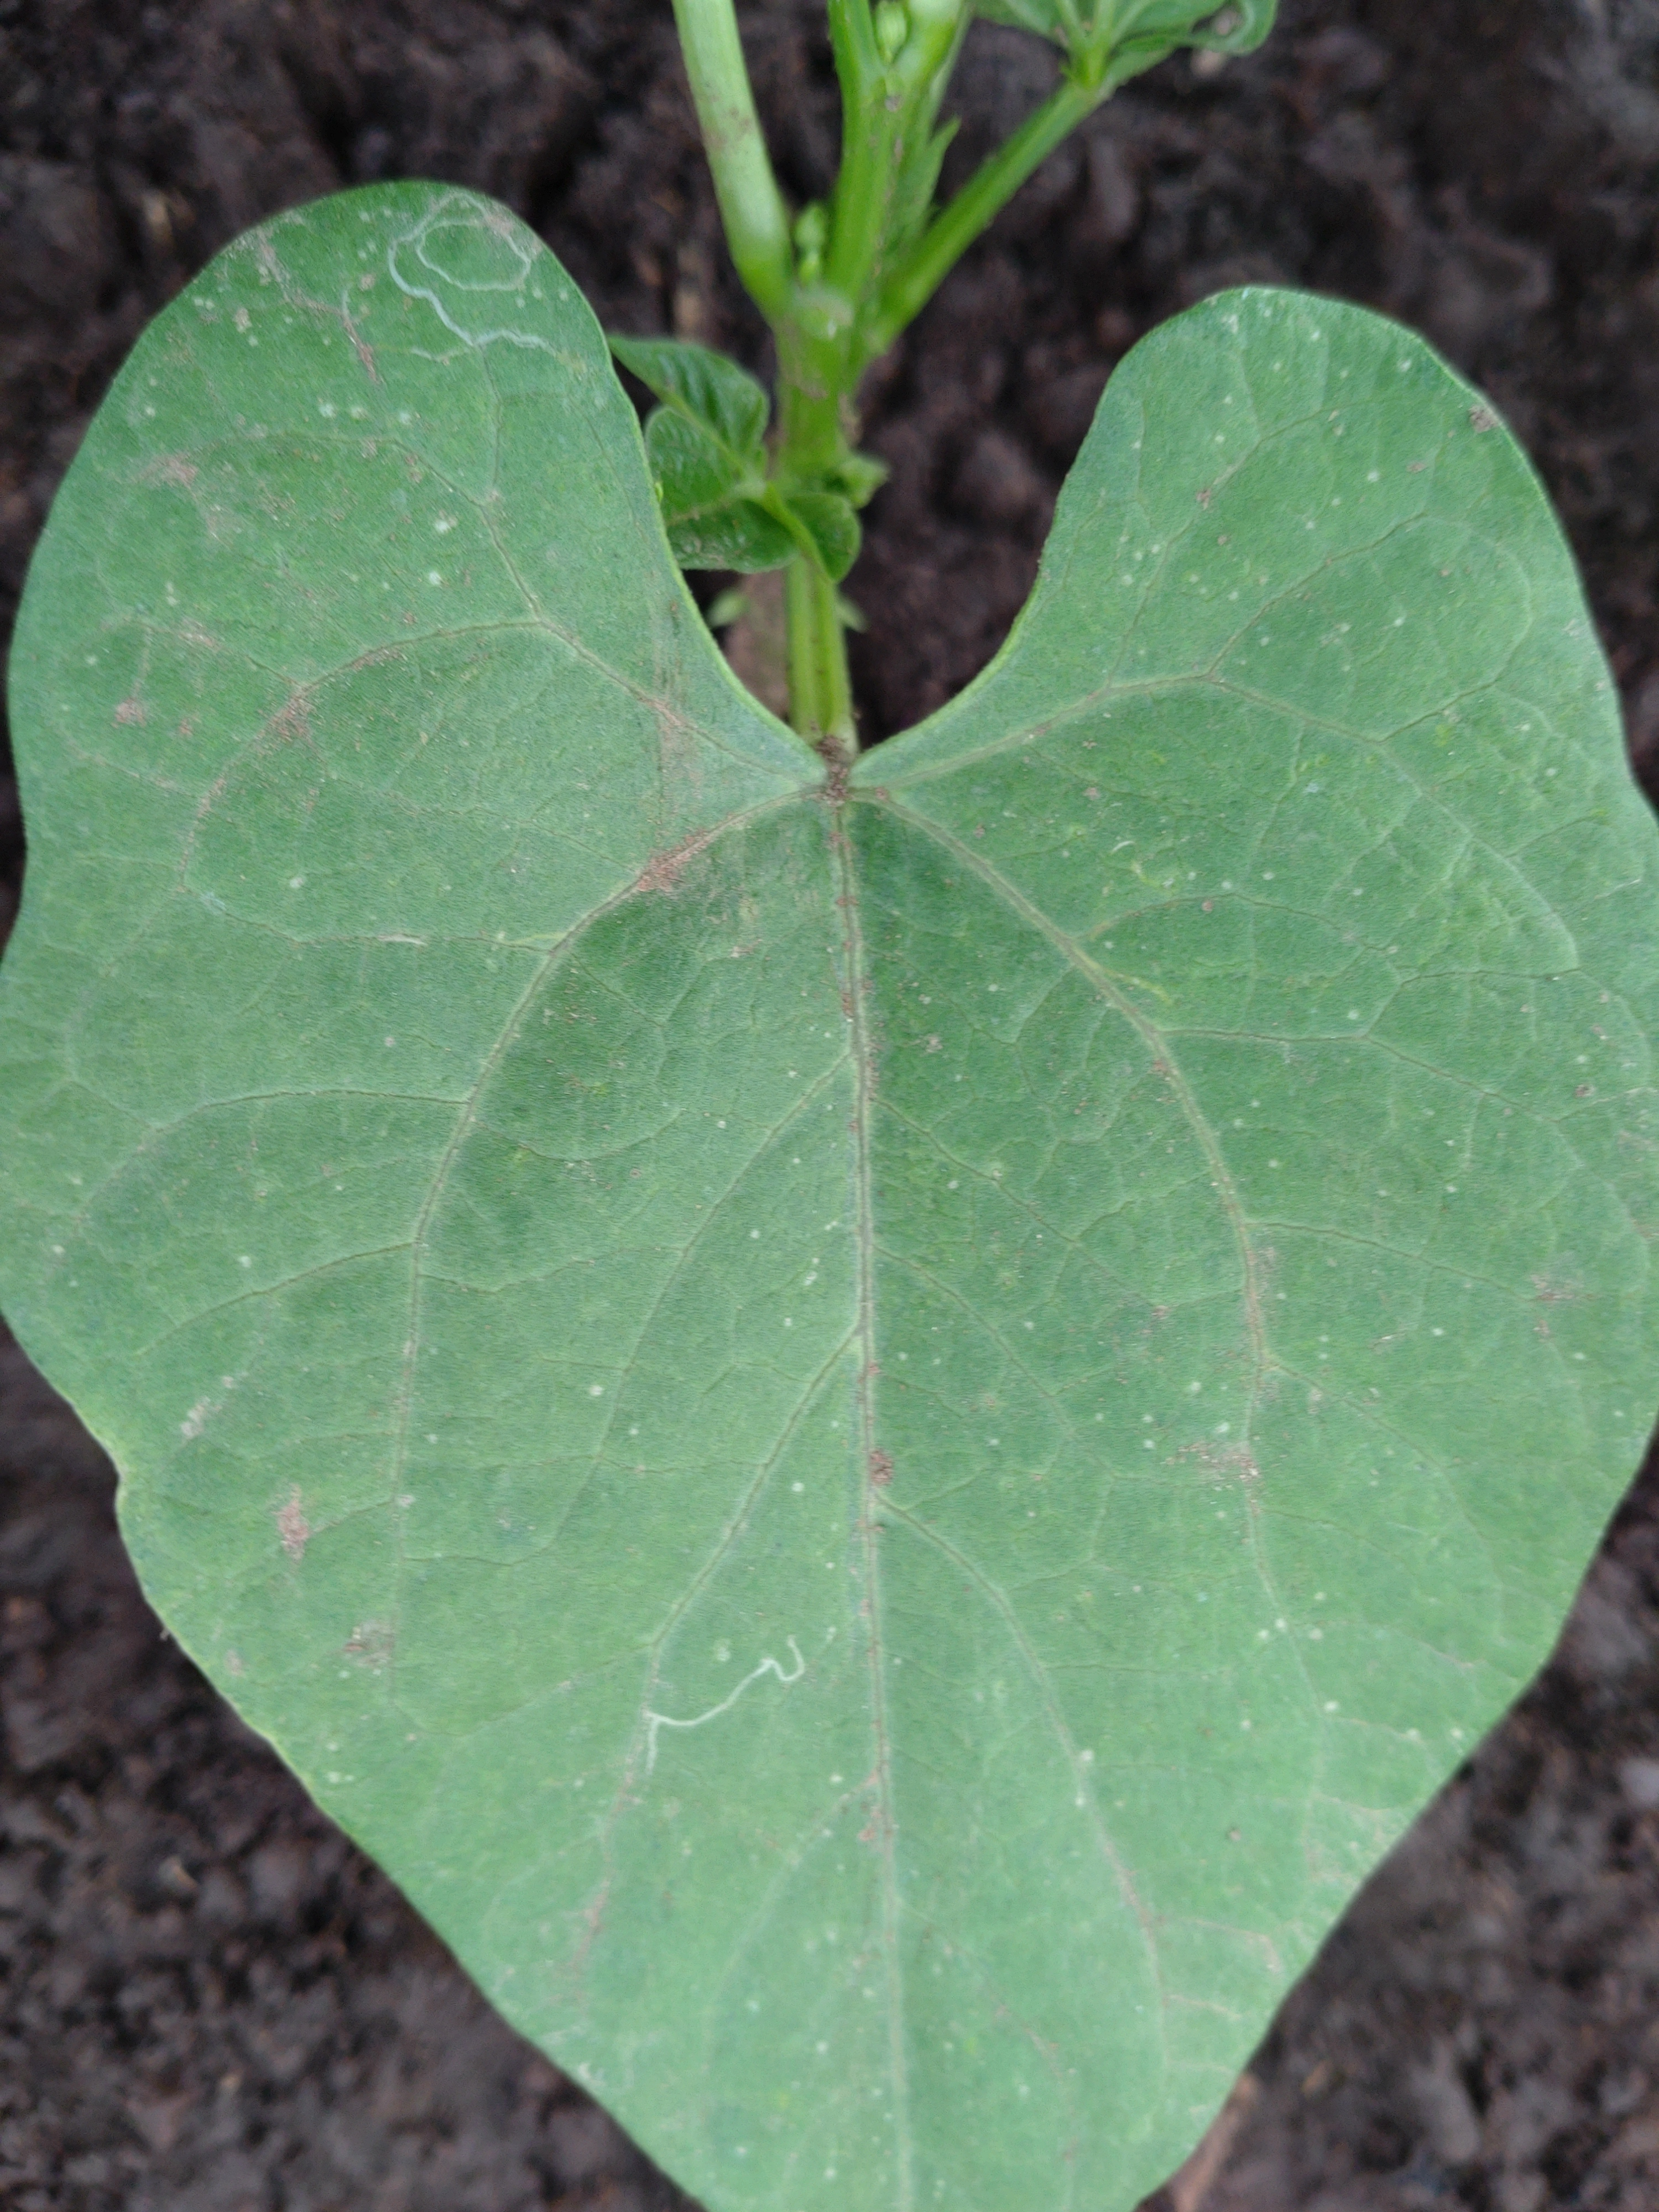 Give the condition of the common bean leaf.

healthy
